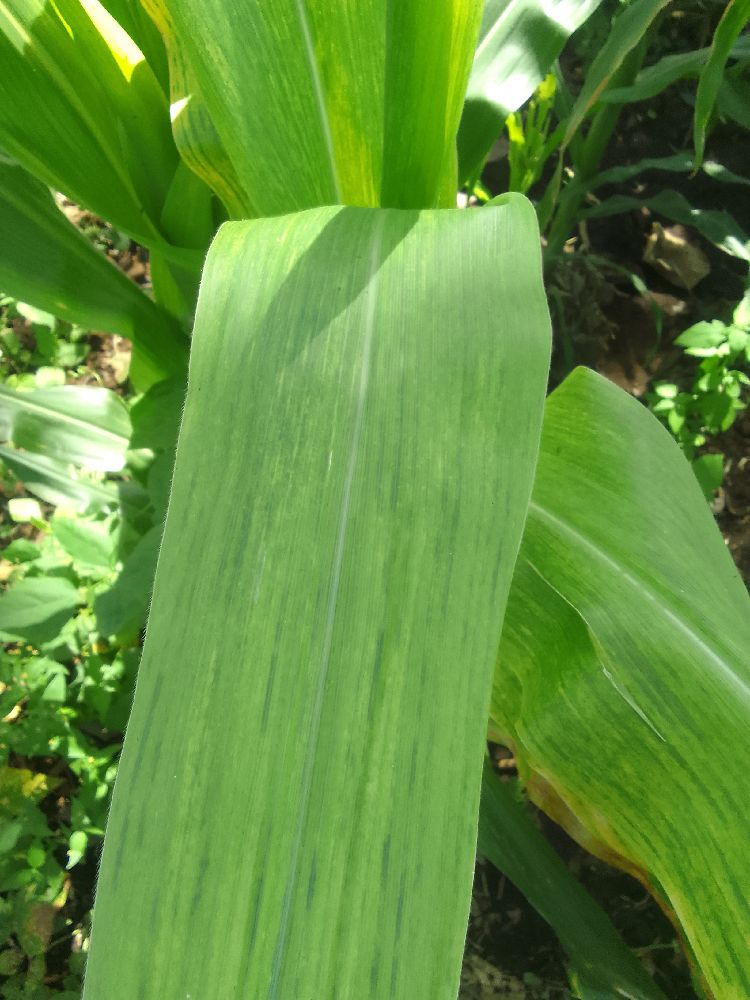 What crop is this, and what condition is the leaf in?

maize, maize lethal necrosis
